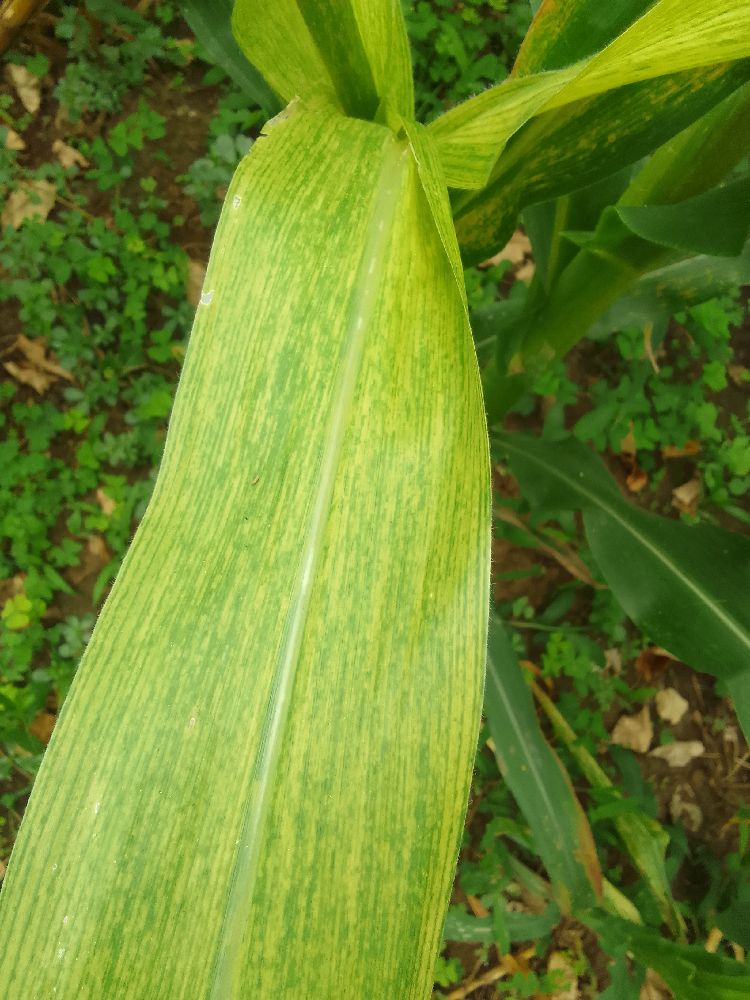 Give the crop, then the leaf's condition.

maize, maize lethal necrosis
